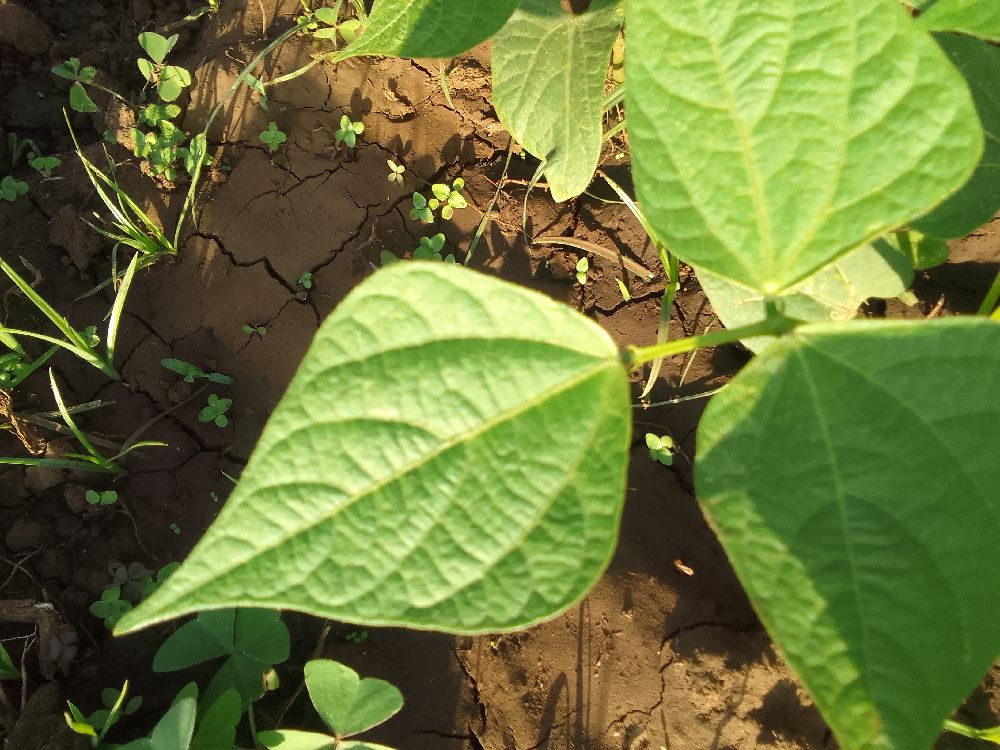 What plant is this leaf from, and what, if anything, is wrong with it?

common bean, healthy
